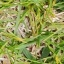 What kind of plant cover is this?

grass
